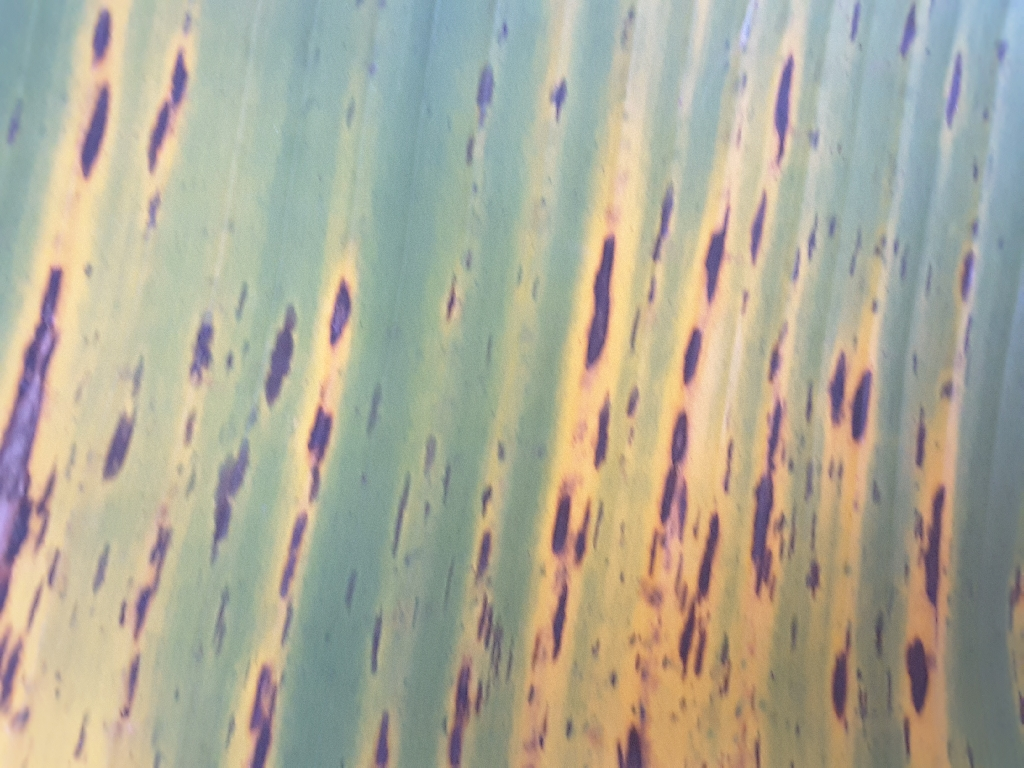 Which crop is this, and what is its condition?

banana, black sigatoka
